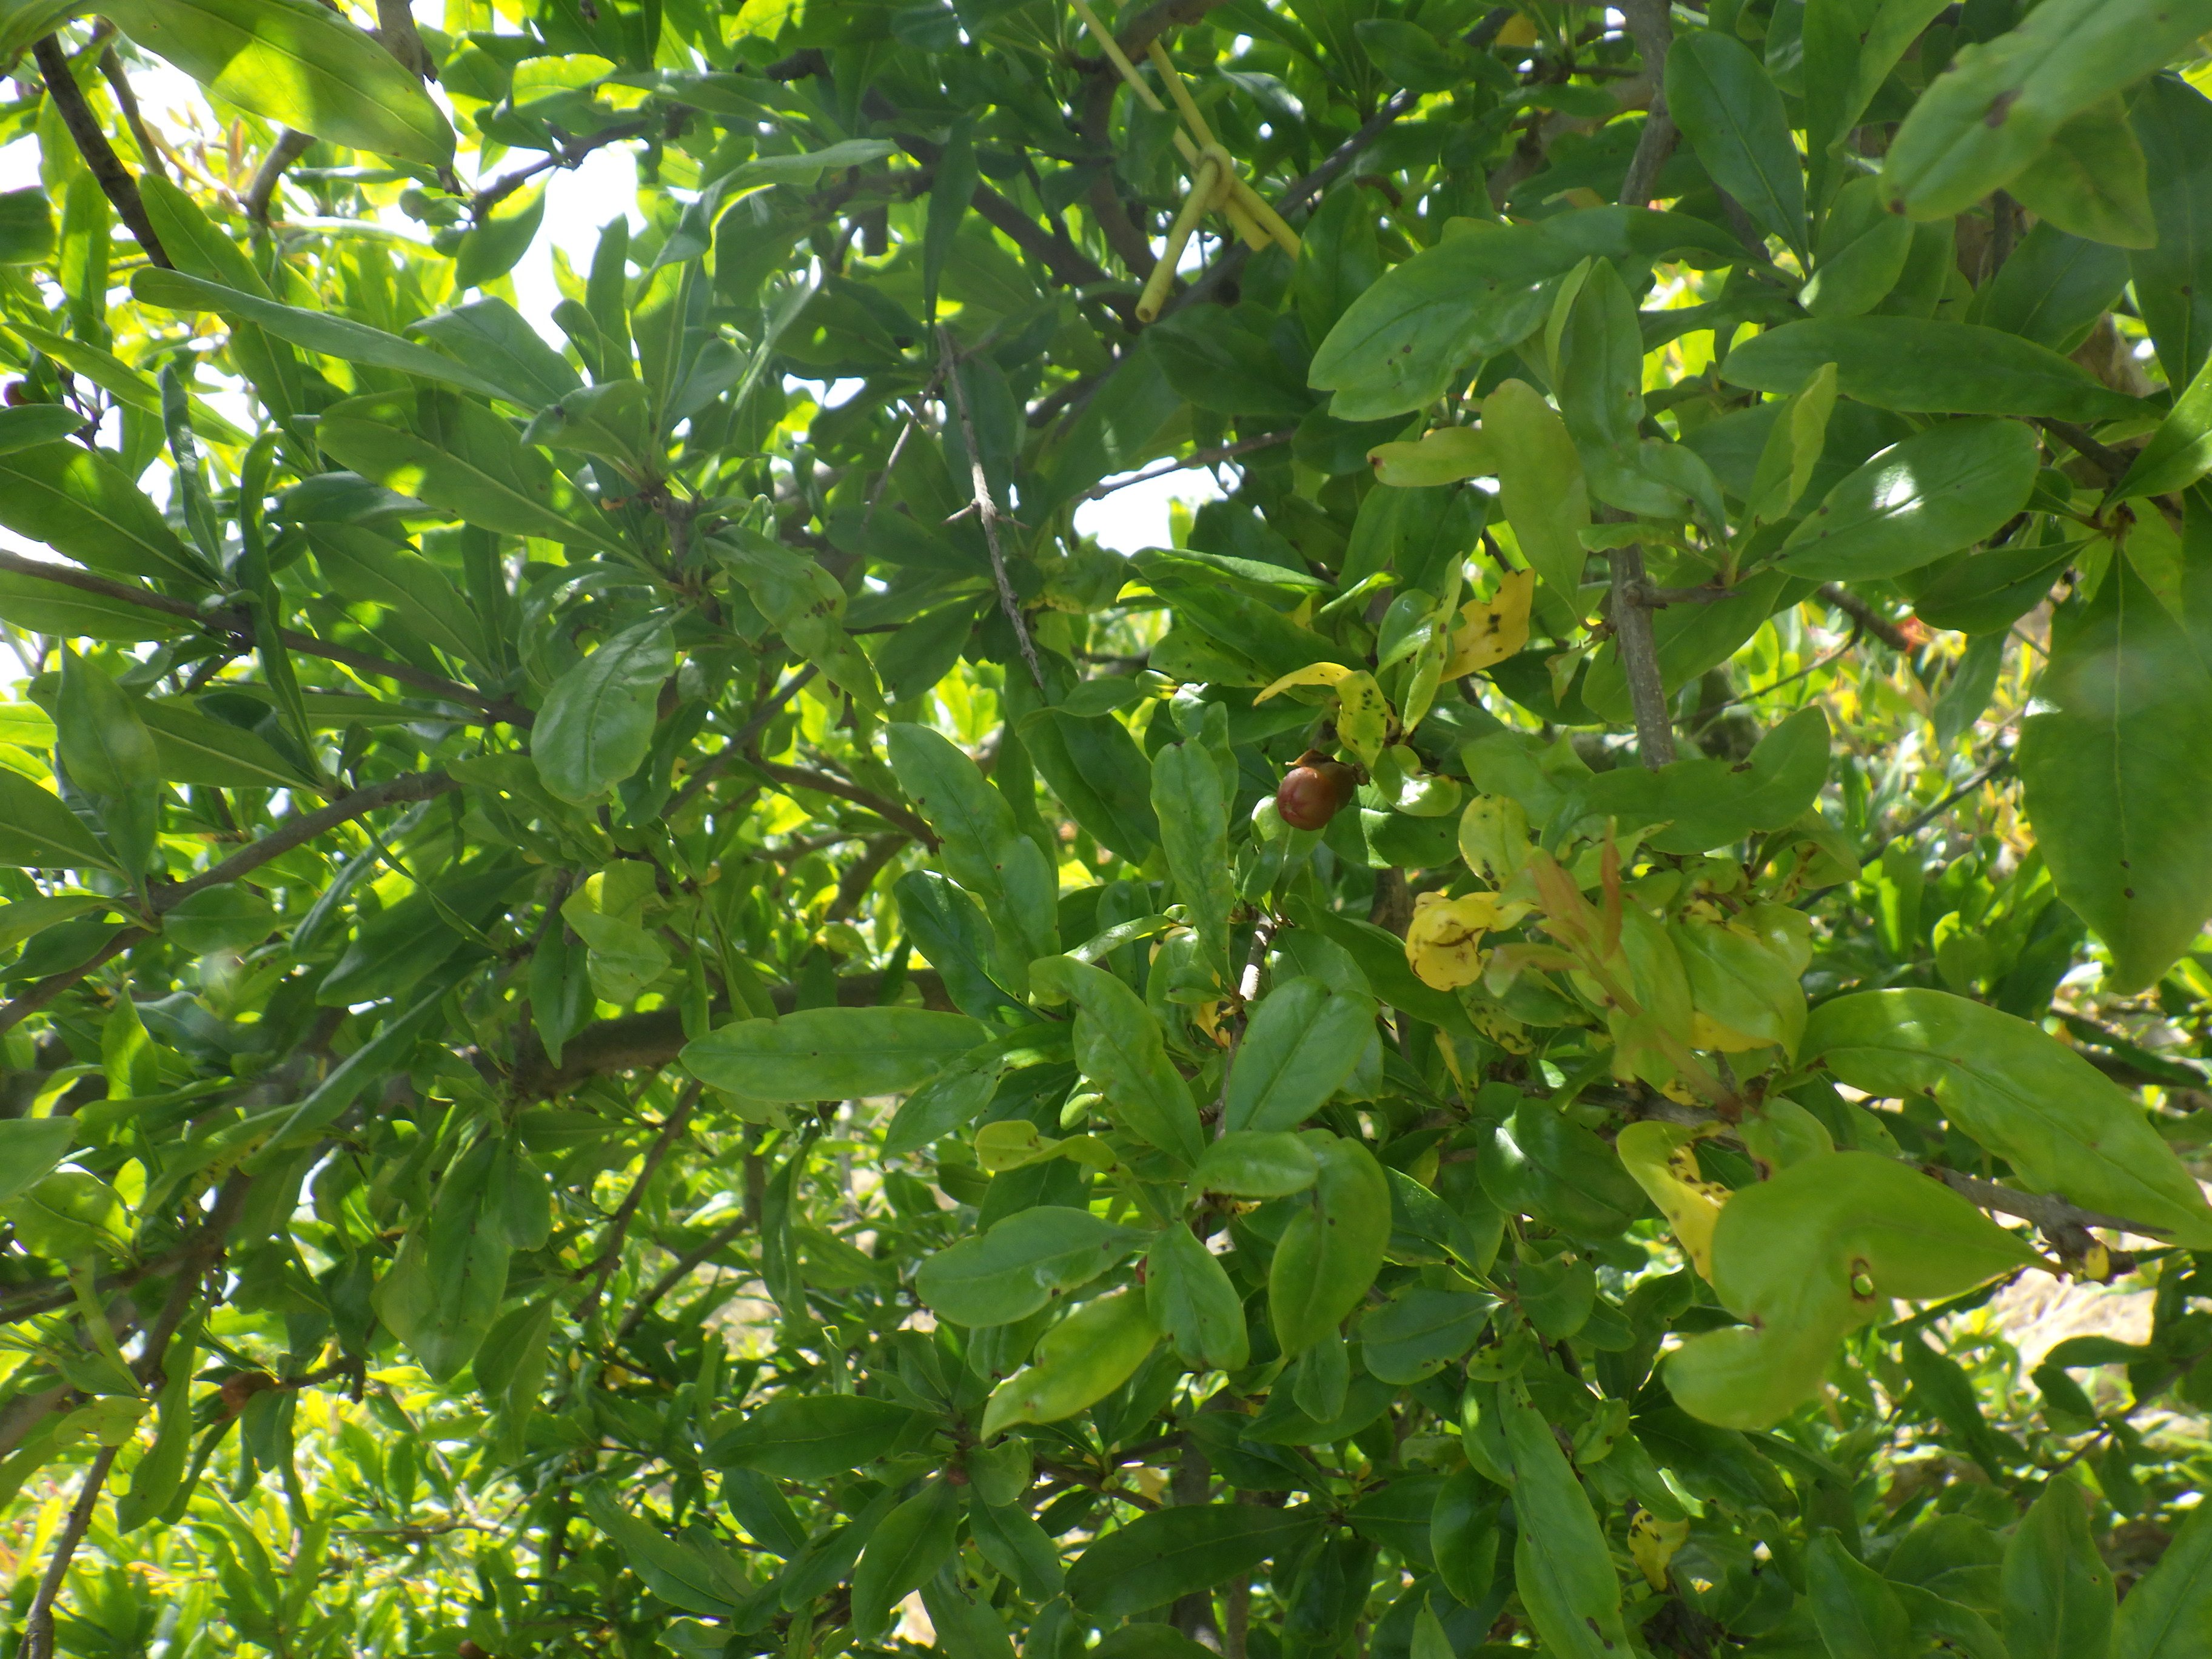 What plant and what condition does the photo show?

pomegranate, coniella granati
